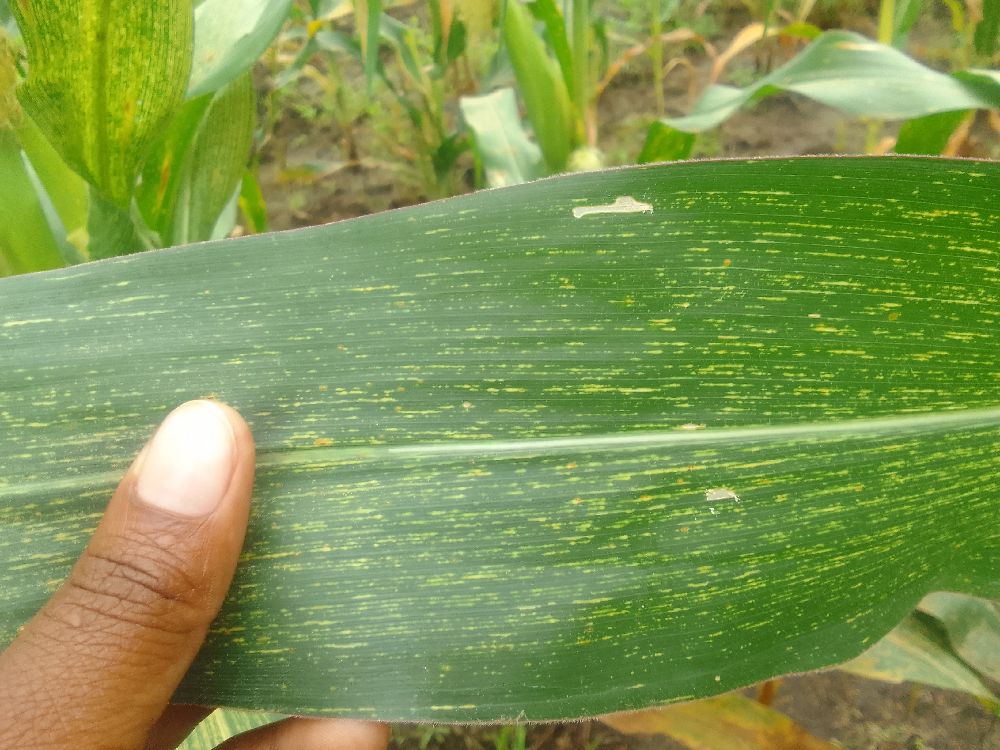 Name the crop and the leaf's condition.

maize, maize streak virus
